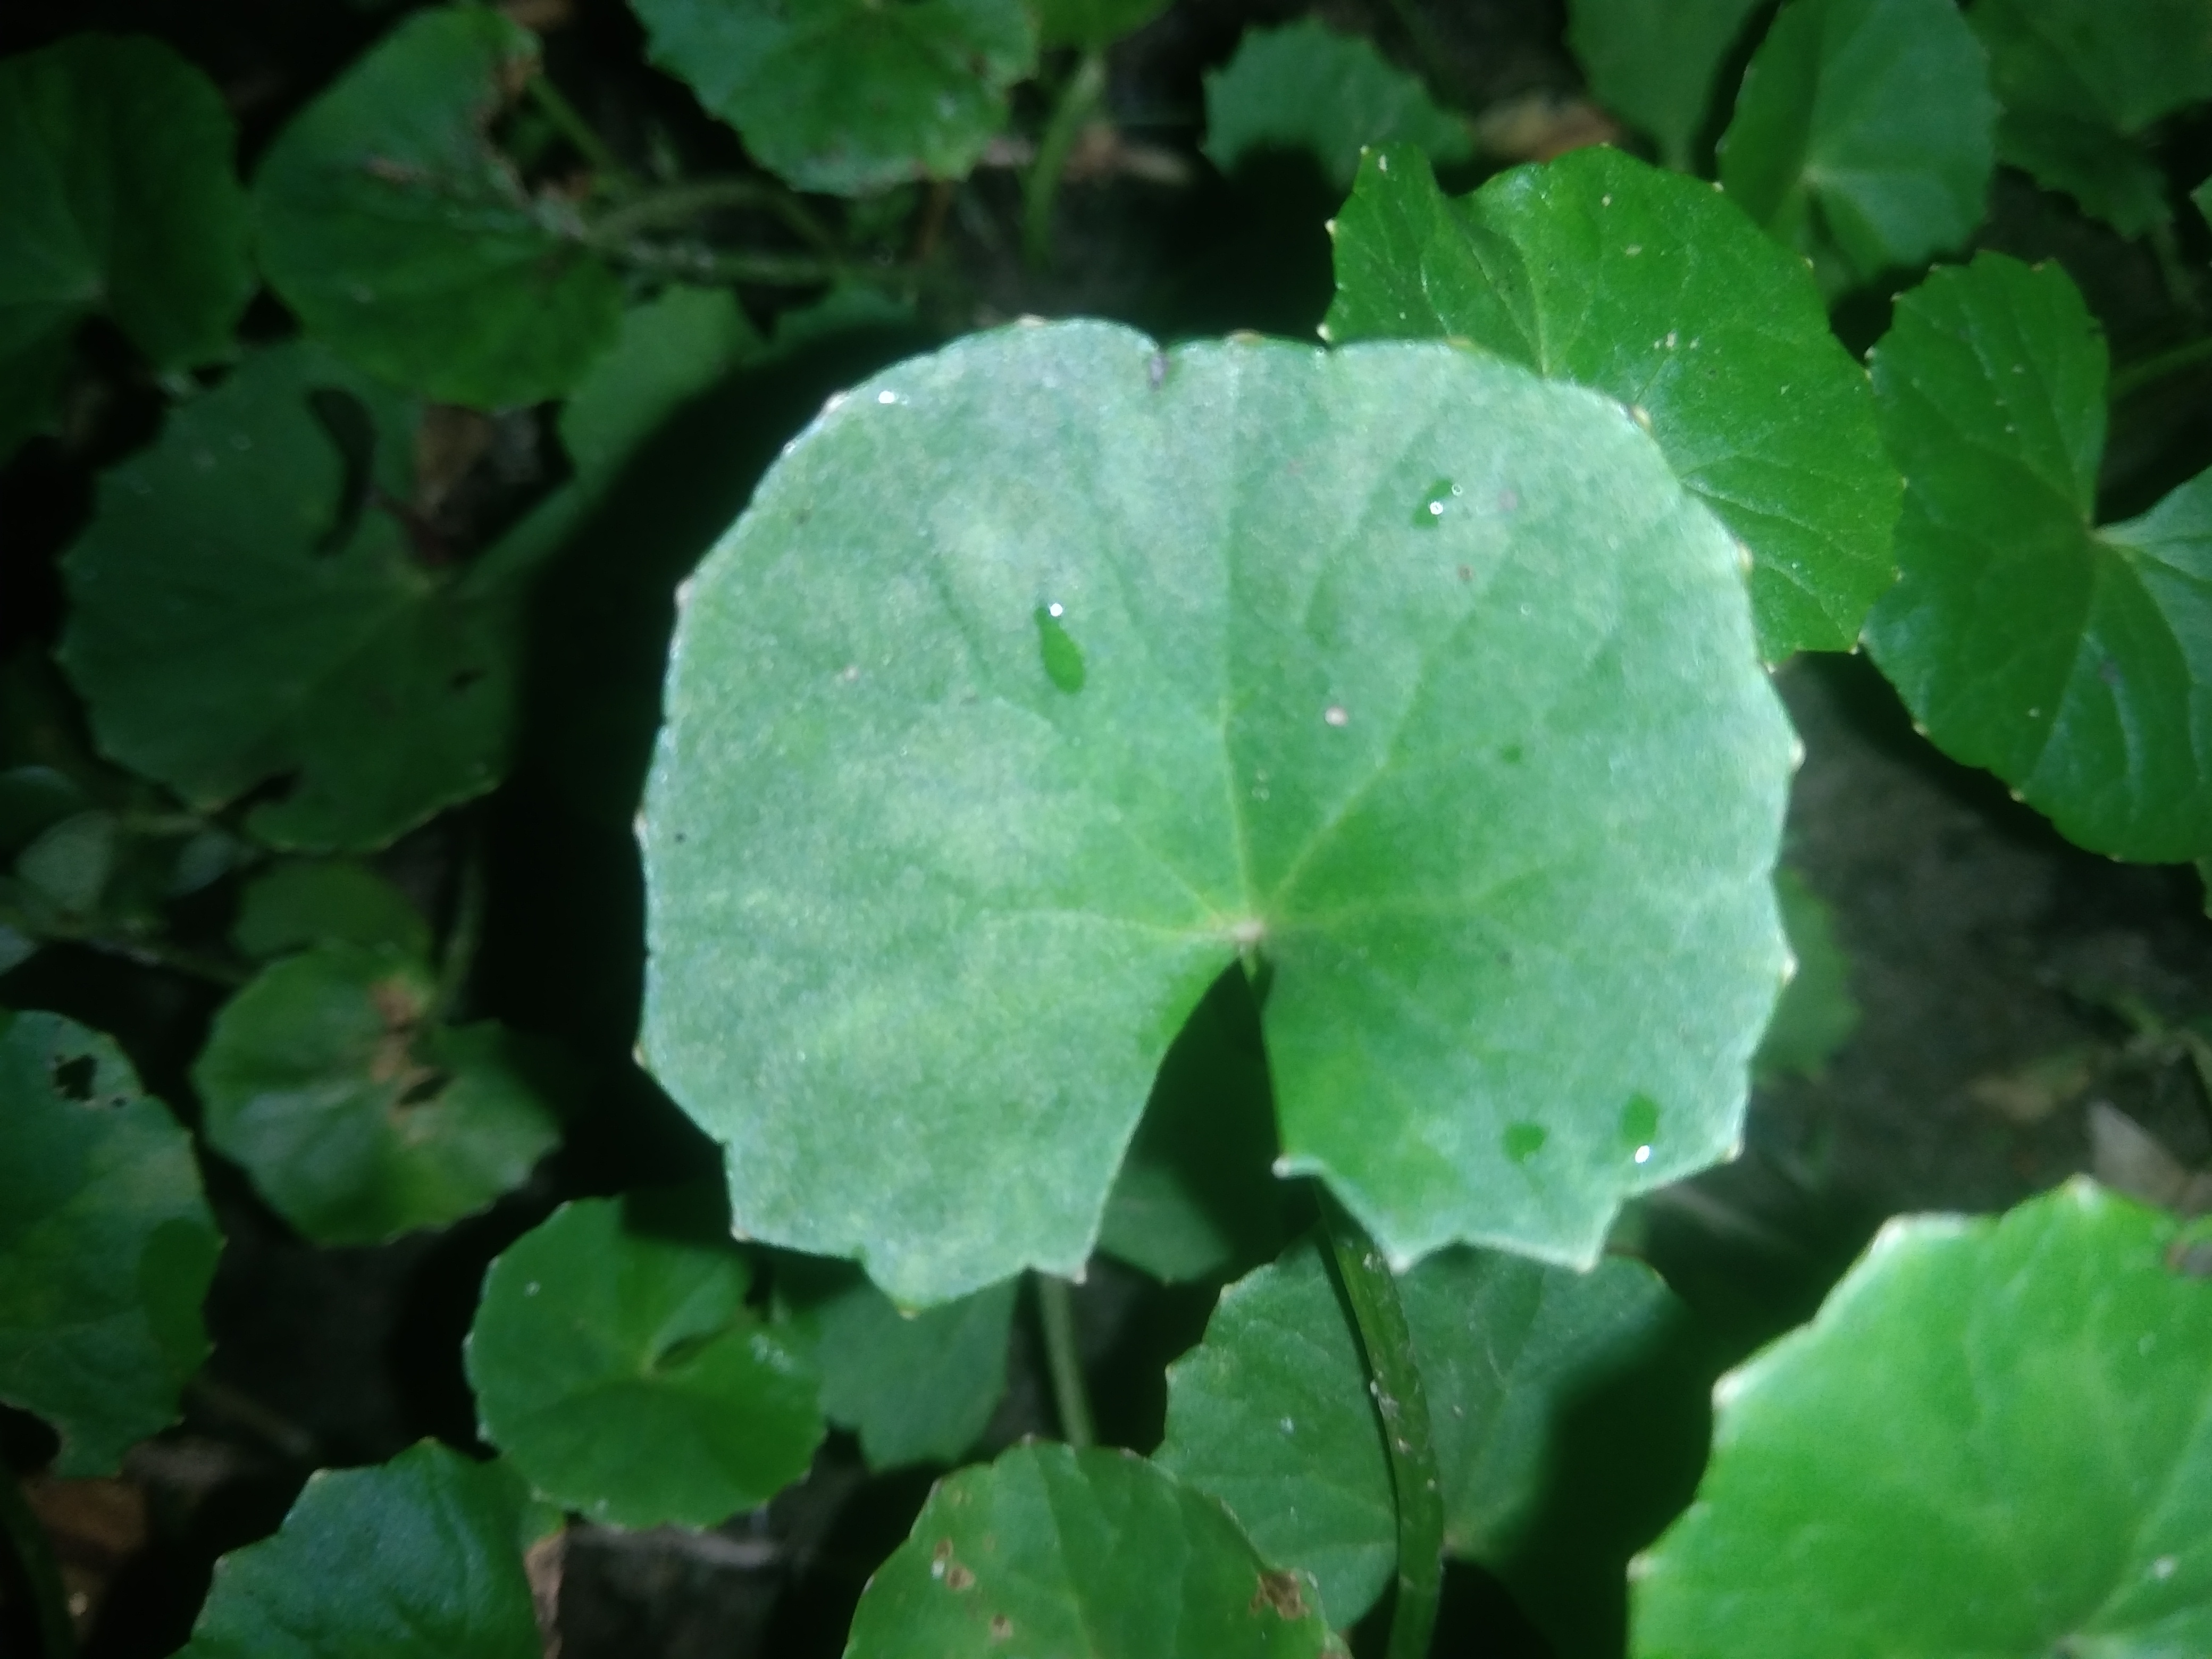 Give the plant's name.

thankuni
